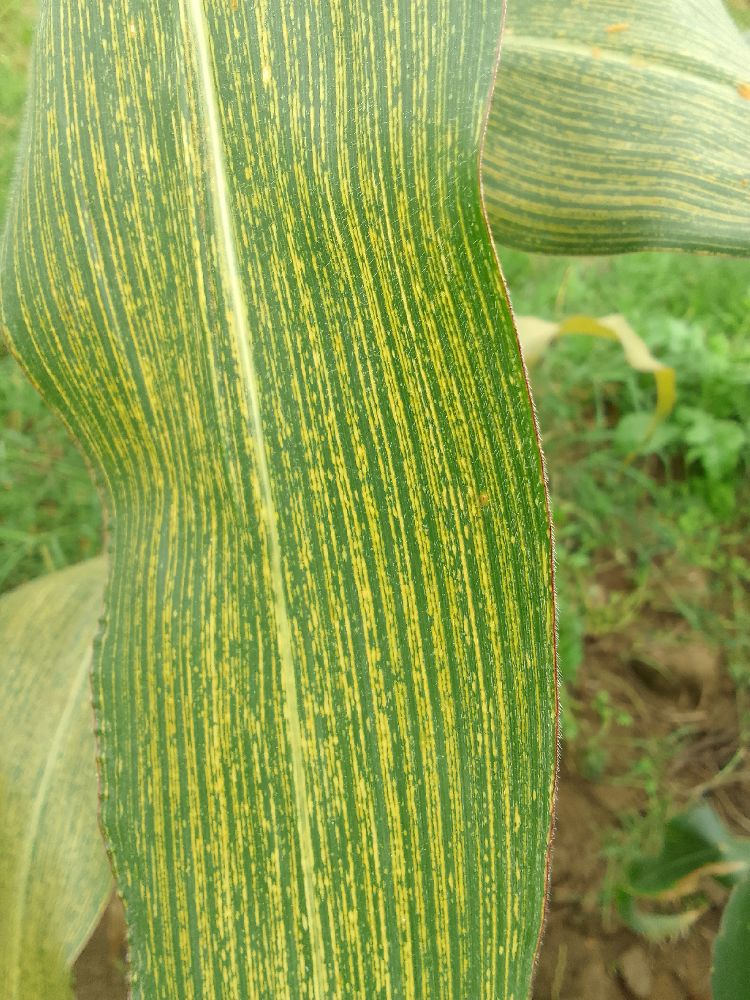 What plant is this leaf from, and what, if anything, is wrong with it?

maize, maize streak virus
